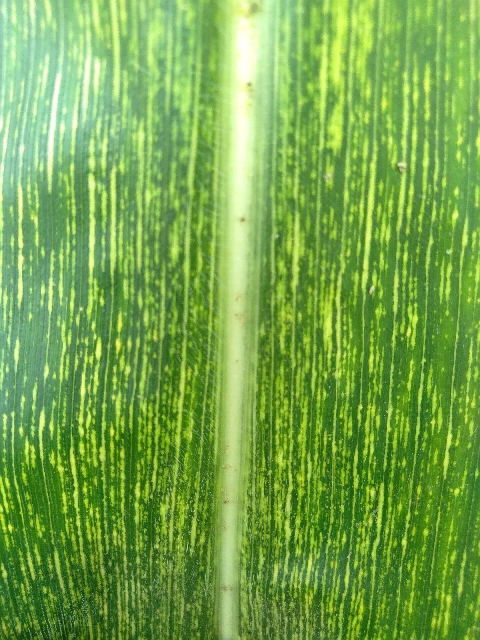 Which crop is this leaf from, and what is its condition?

maize, maize streak virus
